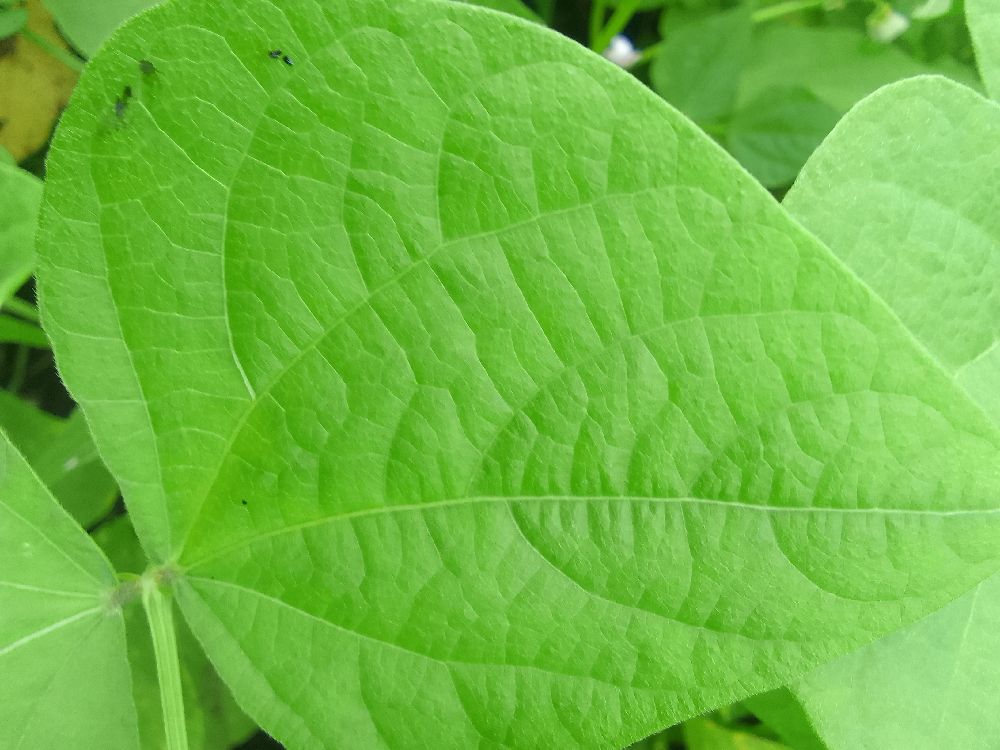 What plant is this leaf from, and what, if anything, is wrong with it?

common bean, healthy
